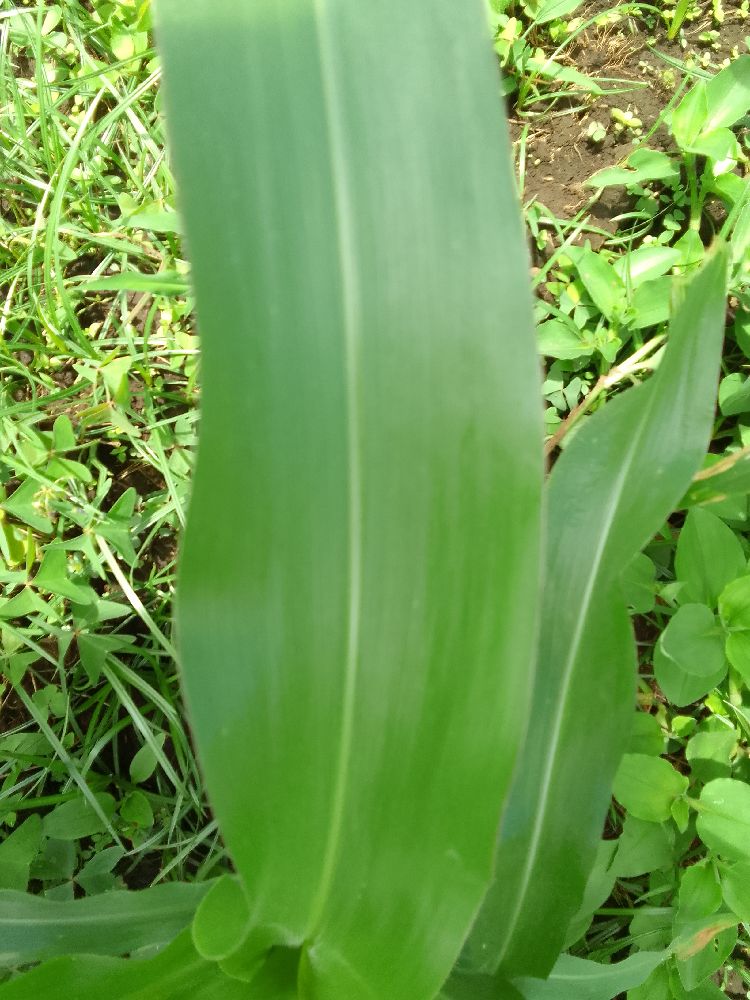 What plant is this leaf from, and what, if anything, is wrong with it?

maize, healthy
